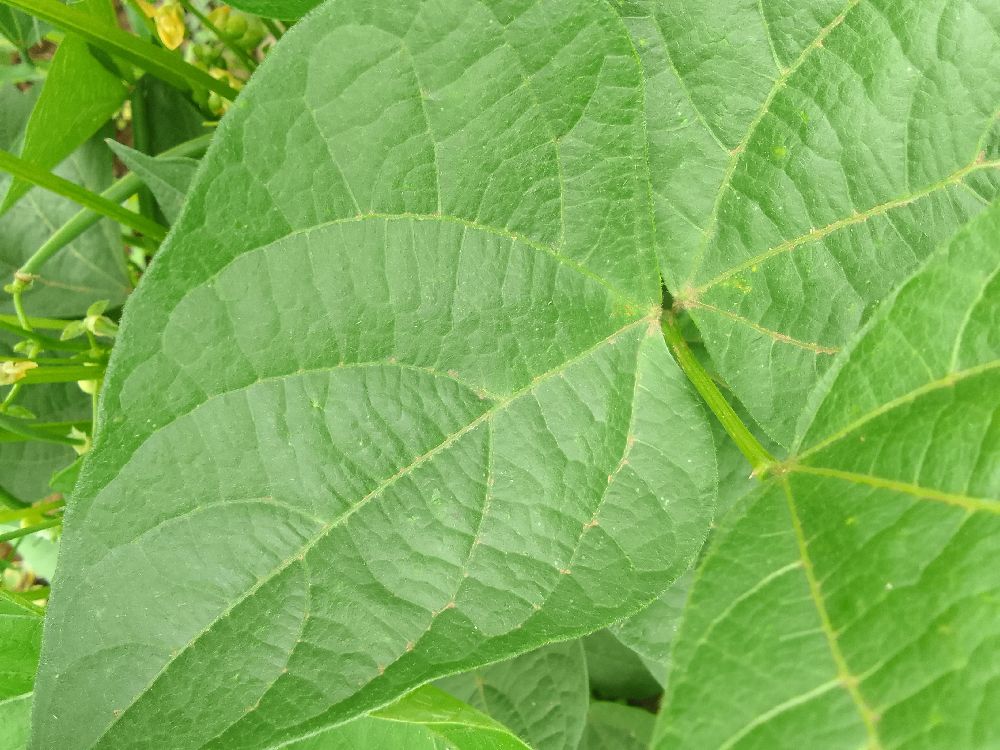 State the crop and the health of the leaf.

common bean, healthy
